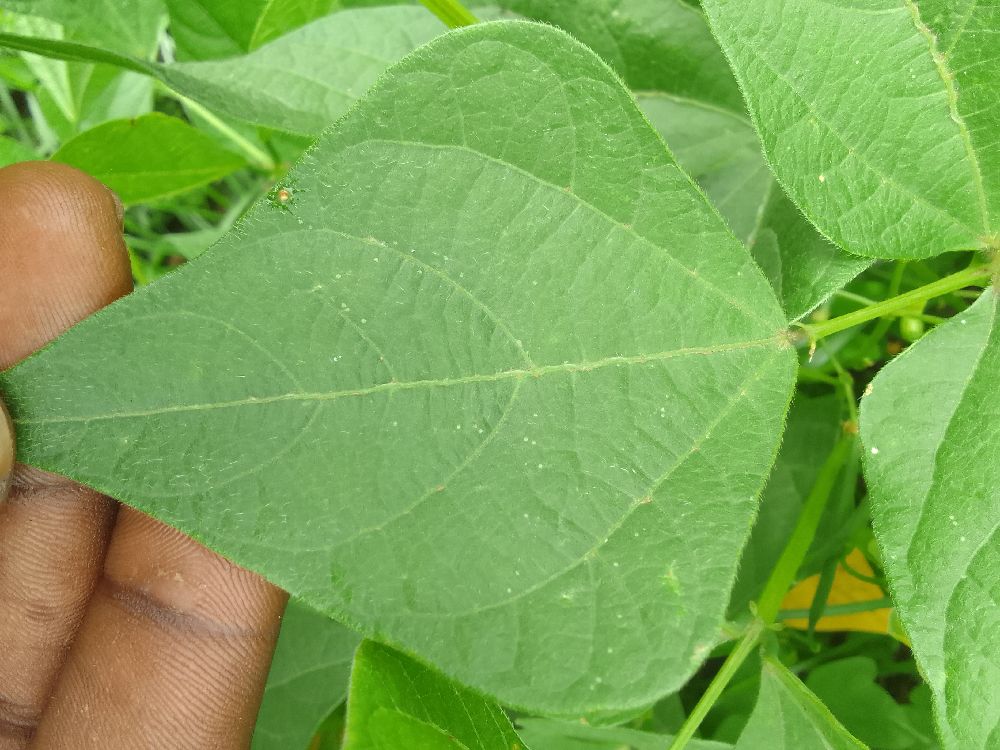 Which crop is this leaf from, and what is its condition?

common bean, healthy
